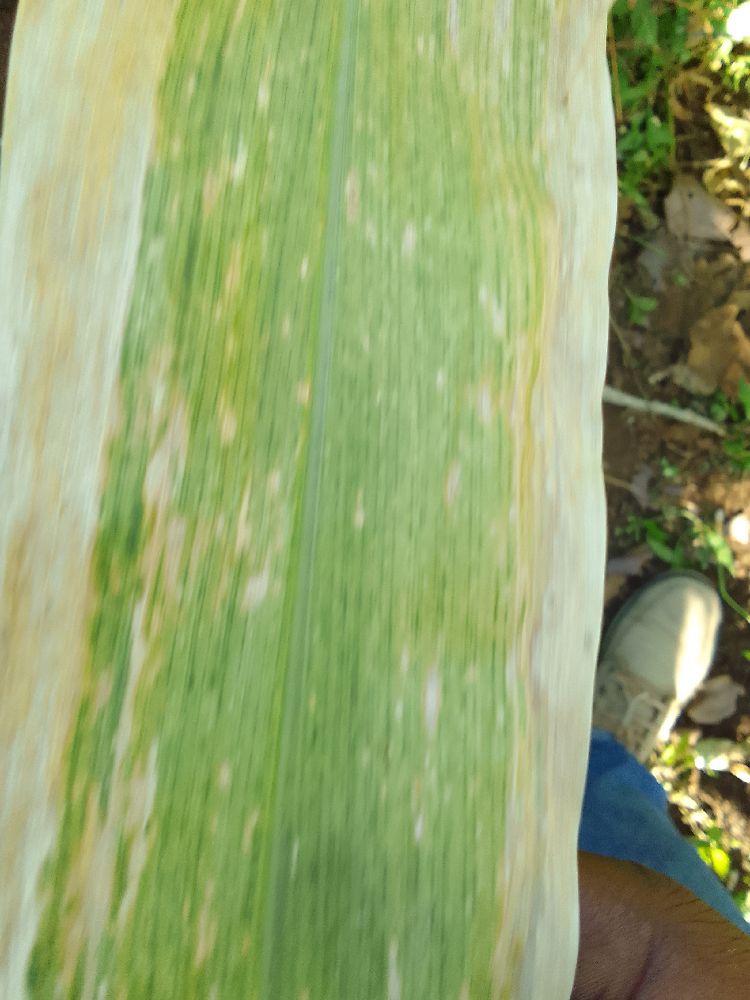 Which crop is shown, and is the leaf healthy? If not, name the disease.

maize, maize lethal necrosis
